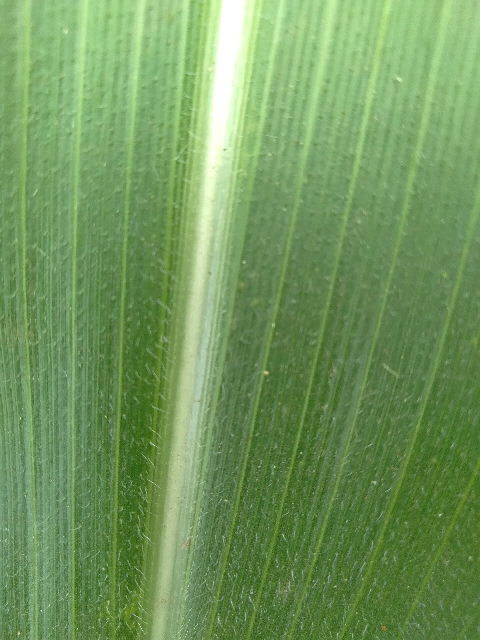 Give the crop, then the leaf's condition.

maize, healthy
